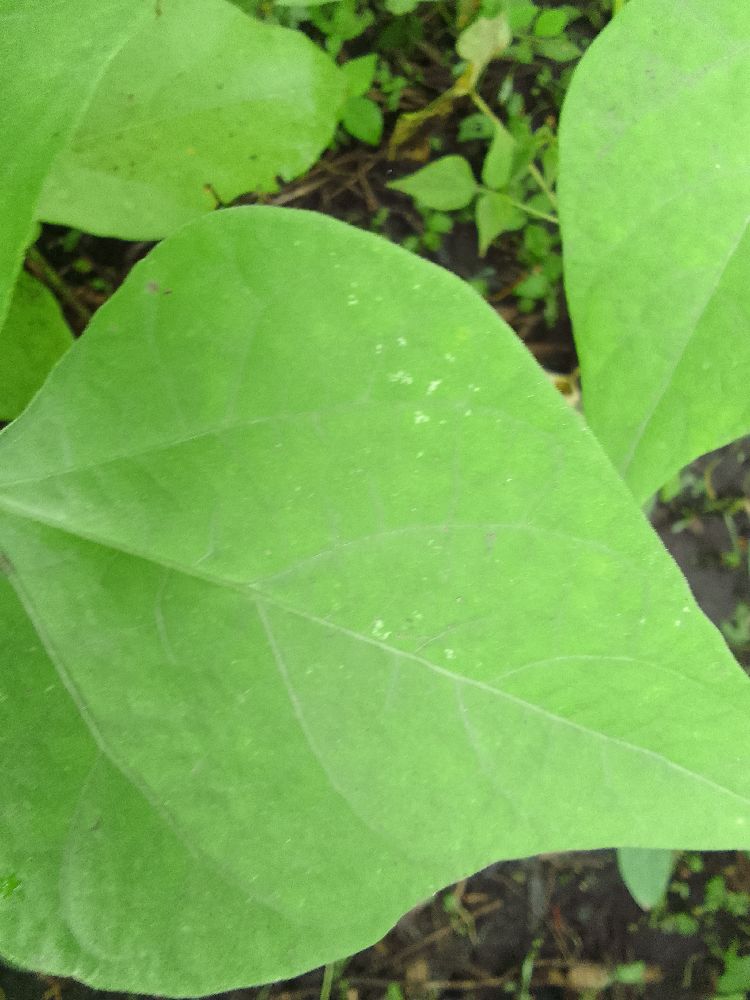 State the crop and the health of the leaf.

common bean, healthy
